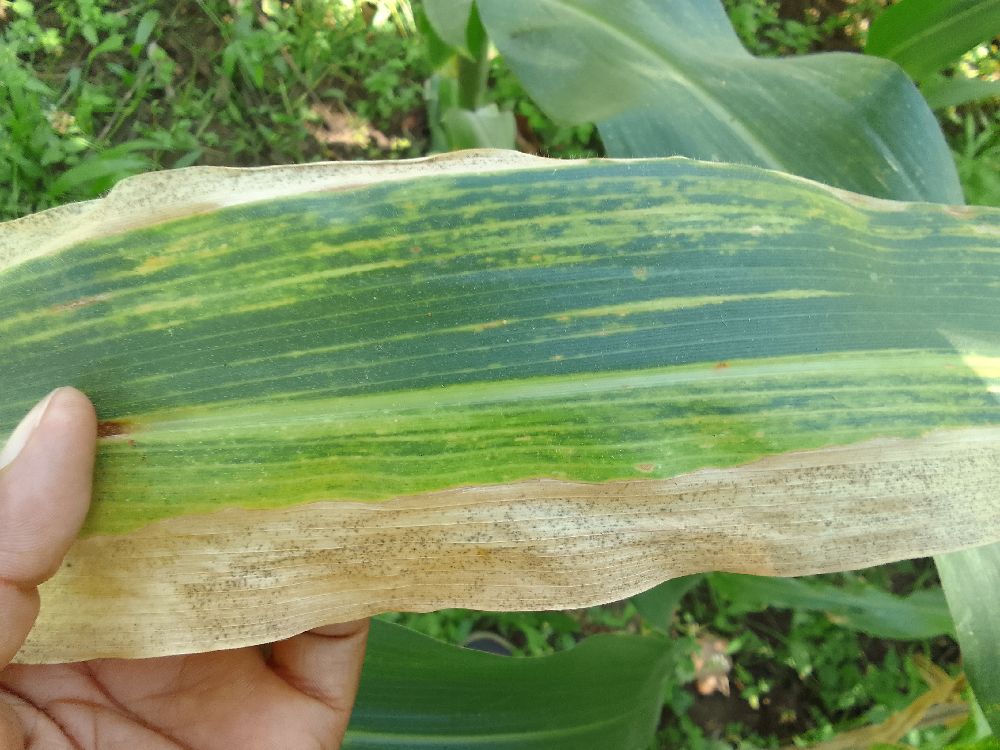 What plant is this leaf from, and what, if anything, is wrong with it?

maize, maize lethal necrosis
